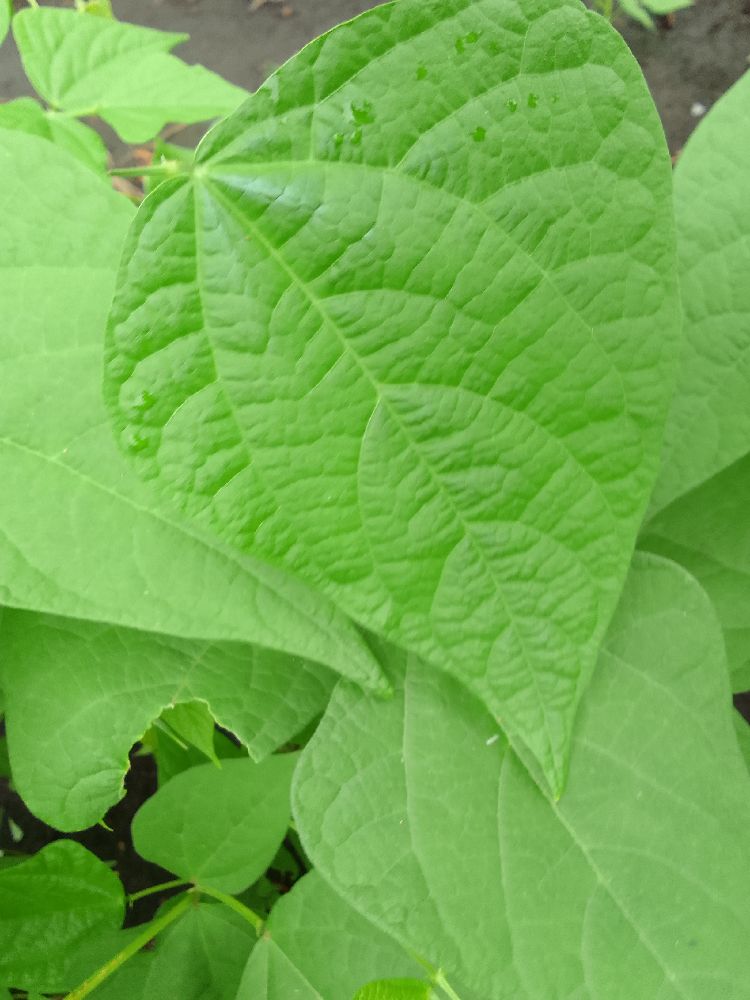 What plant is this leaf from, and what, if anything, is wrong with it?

common bean, healthy
